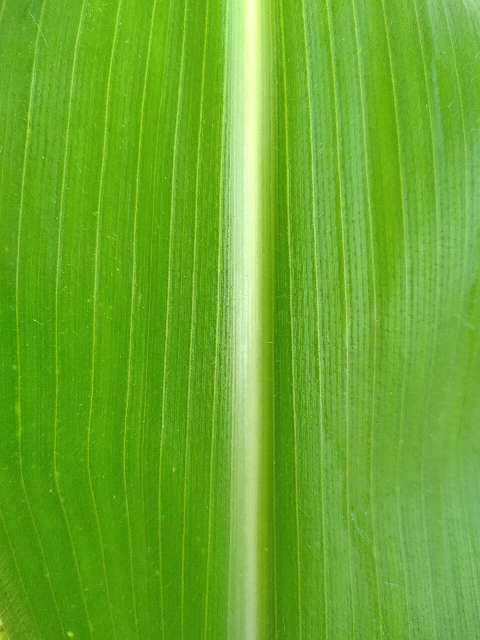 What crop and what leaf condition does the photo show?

maize, healthy
